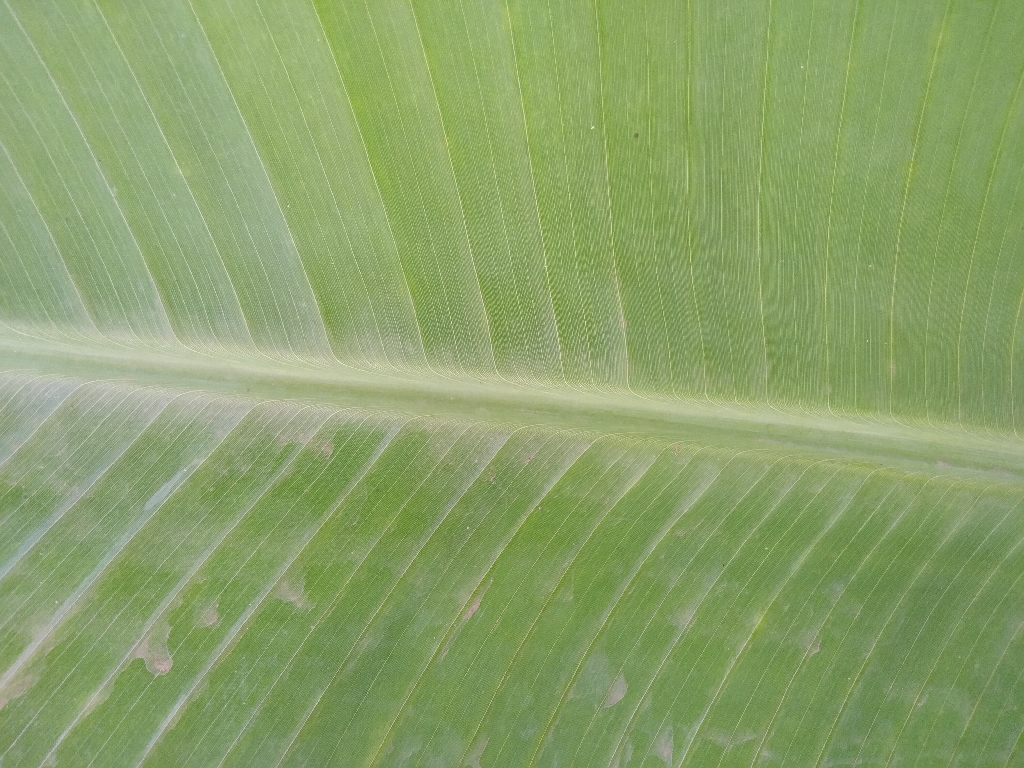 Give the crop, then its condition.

banana, healthy
